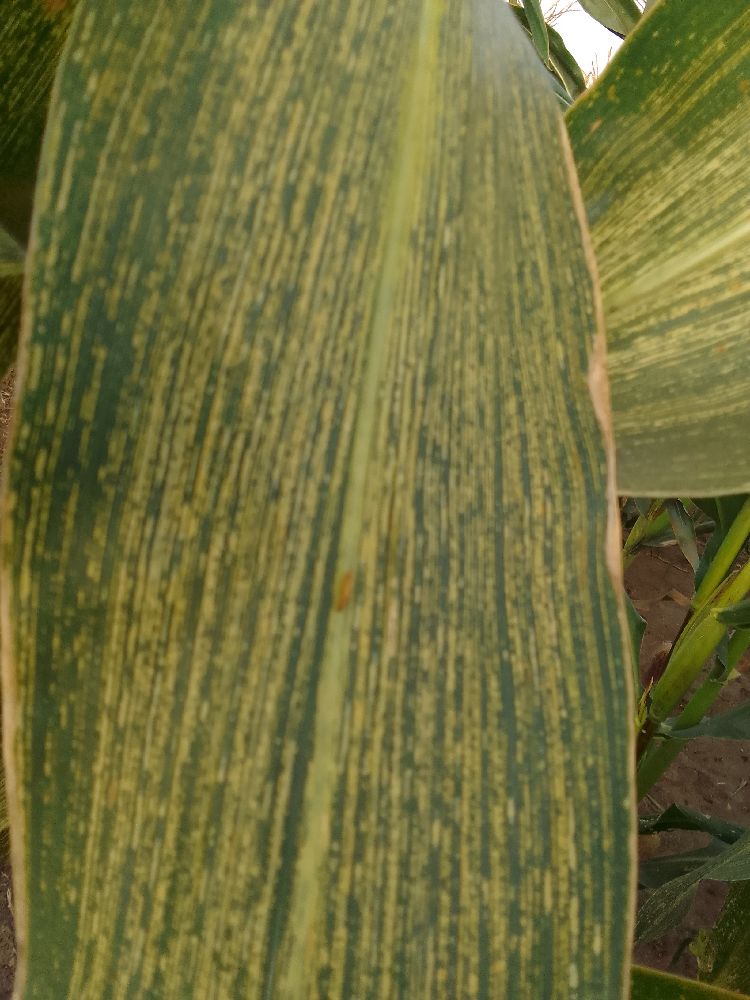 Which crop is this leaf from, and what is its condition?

maize, maize streak virus
